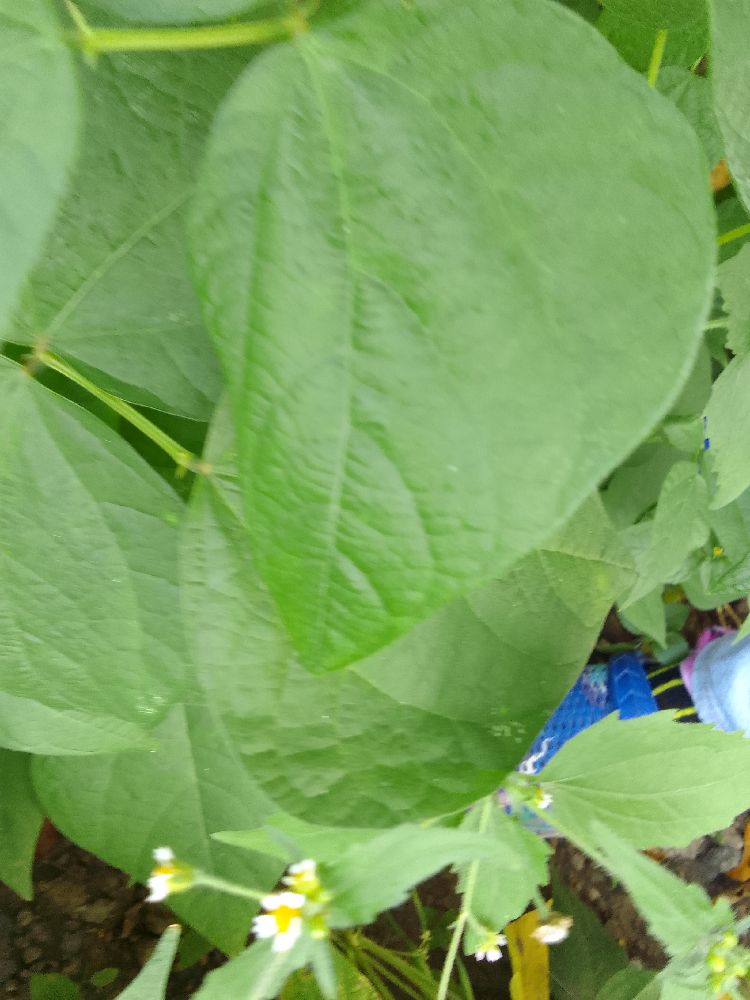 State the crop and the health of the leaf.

common bean, healthy
